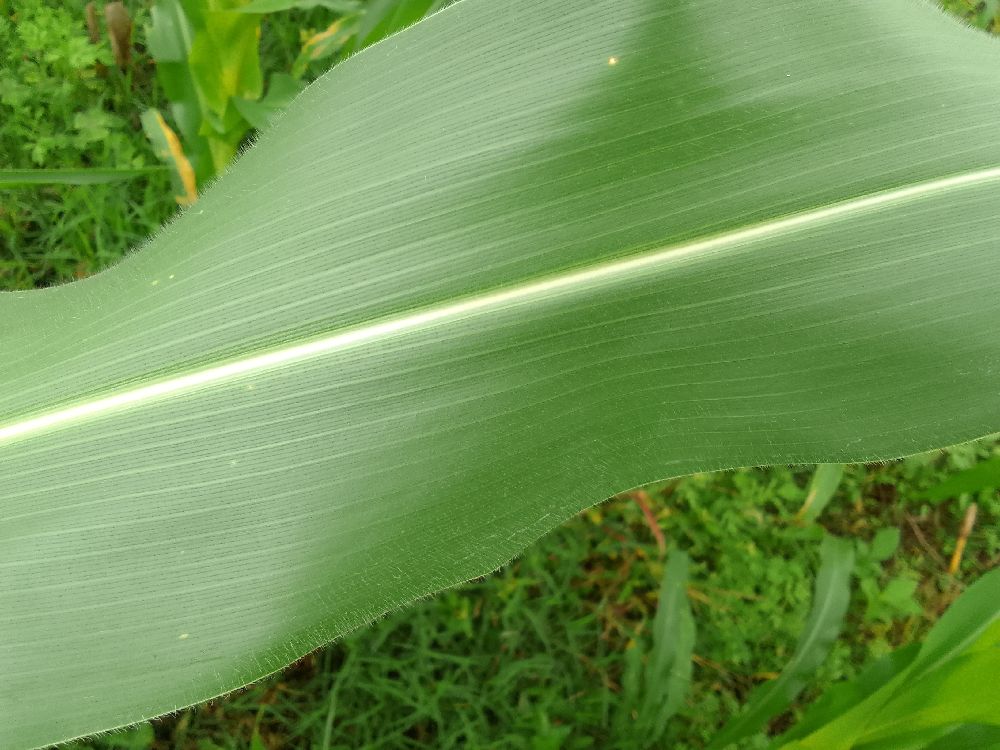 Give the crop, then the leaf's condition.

maize, healthy
